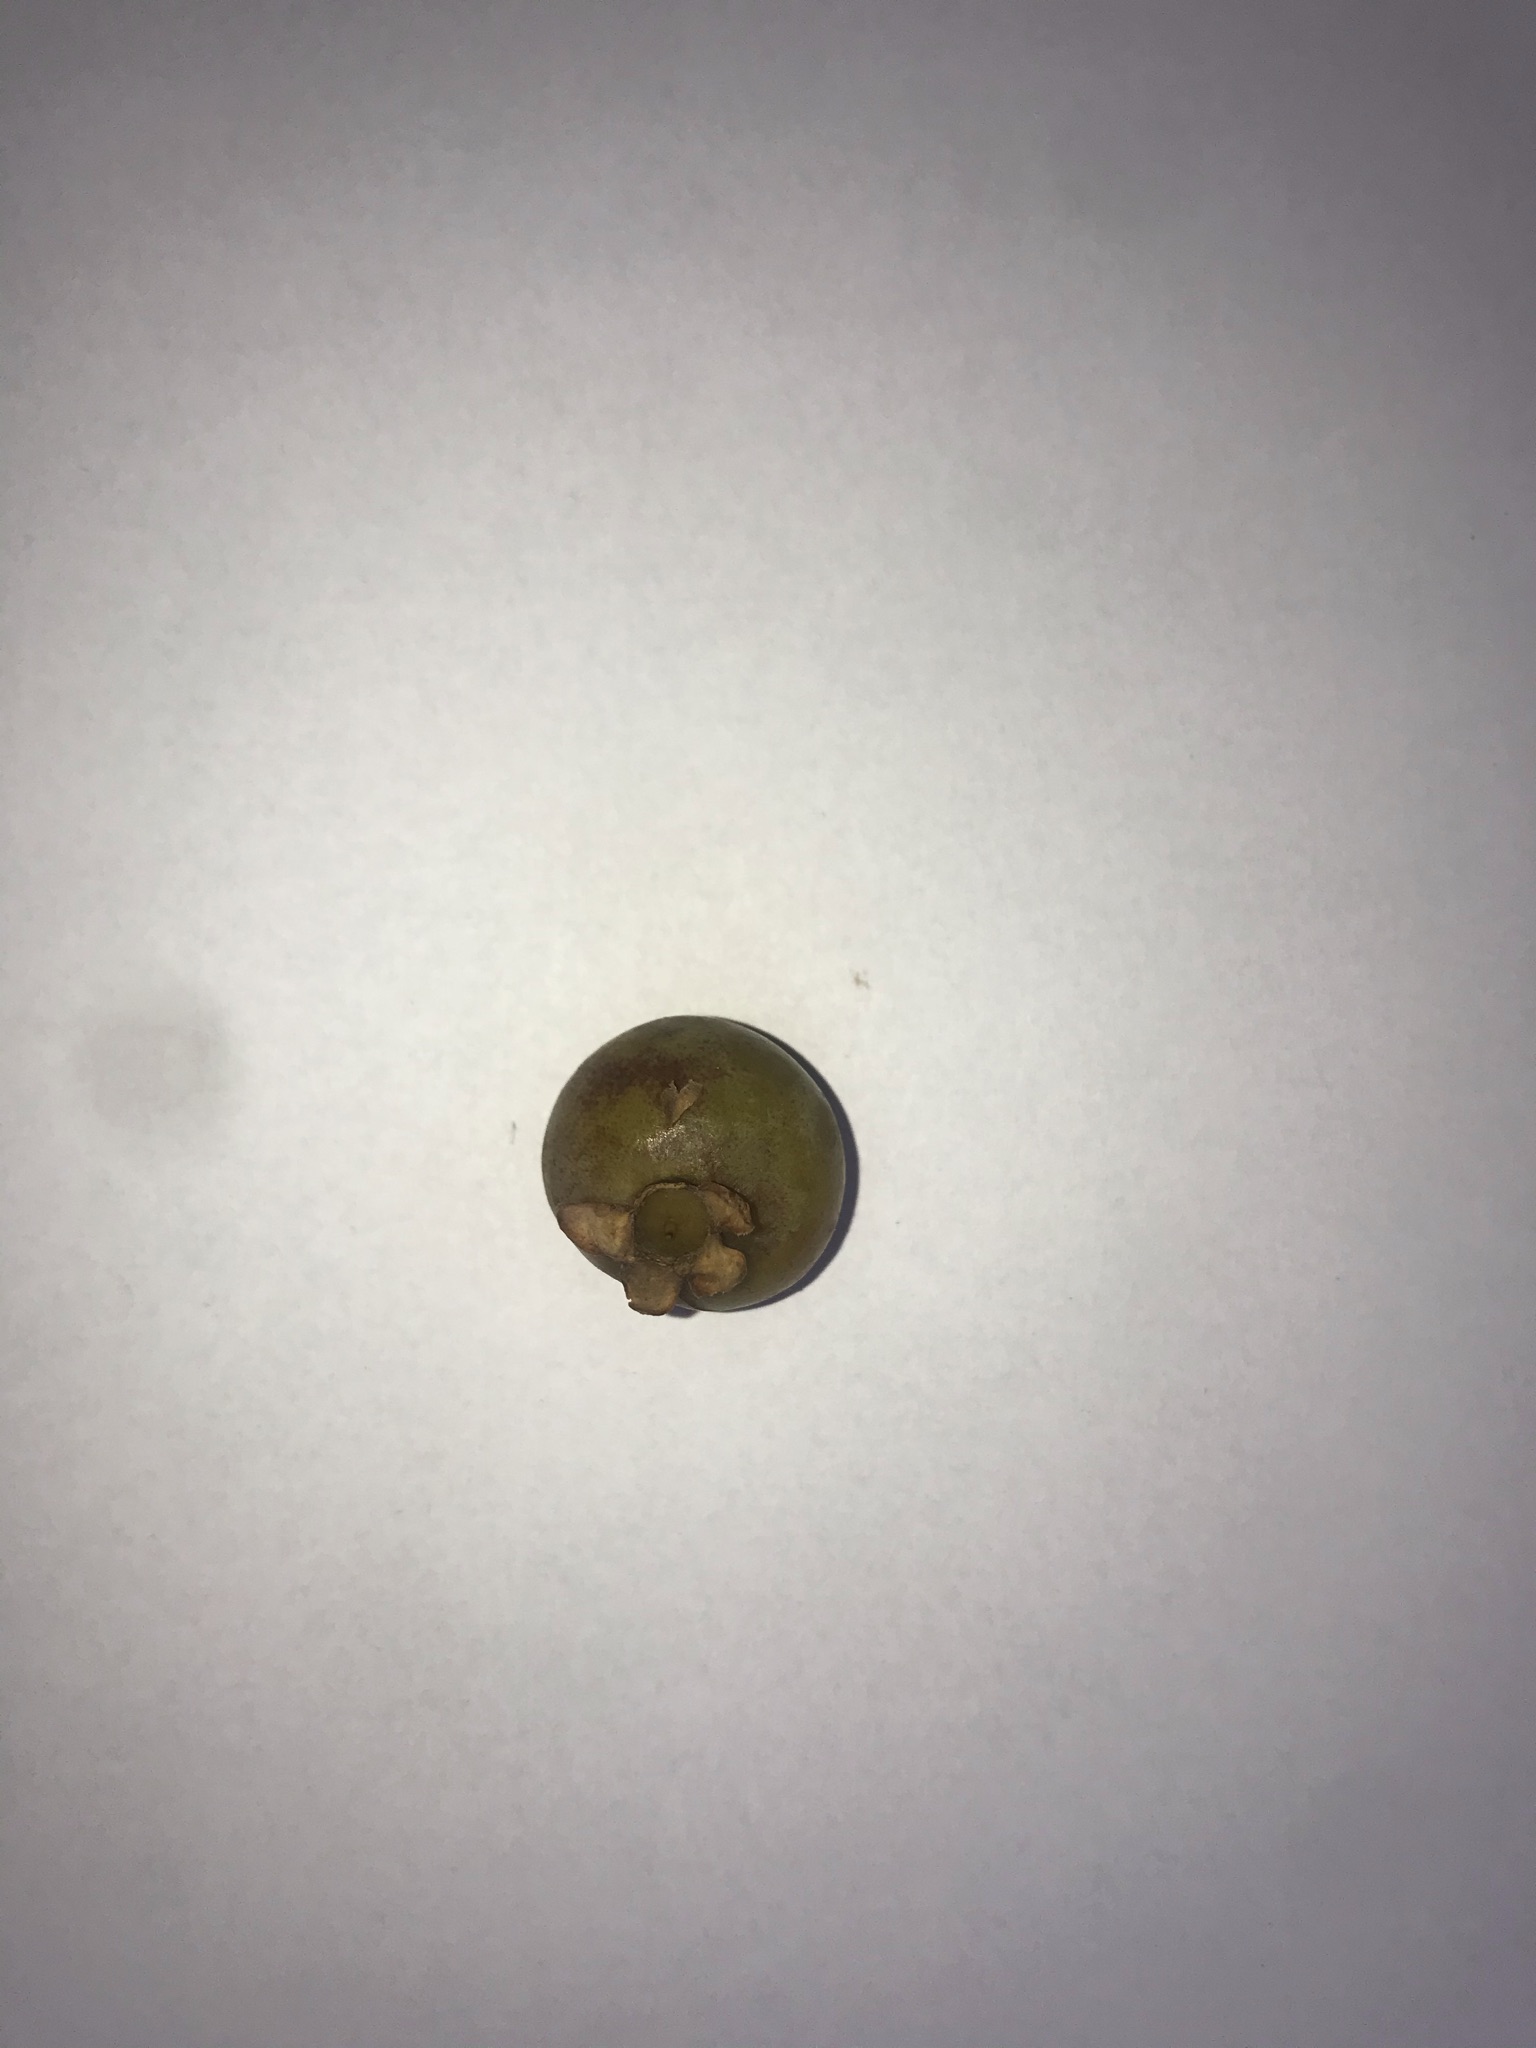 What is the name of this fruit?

gabiroba
